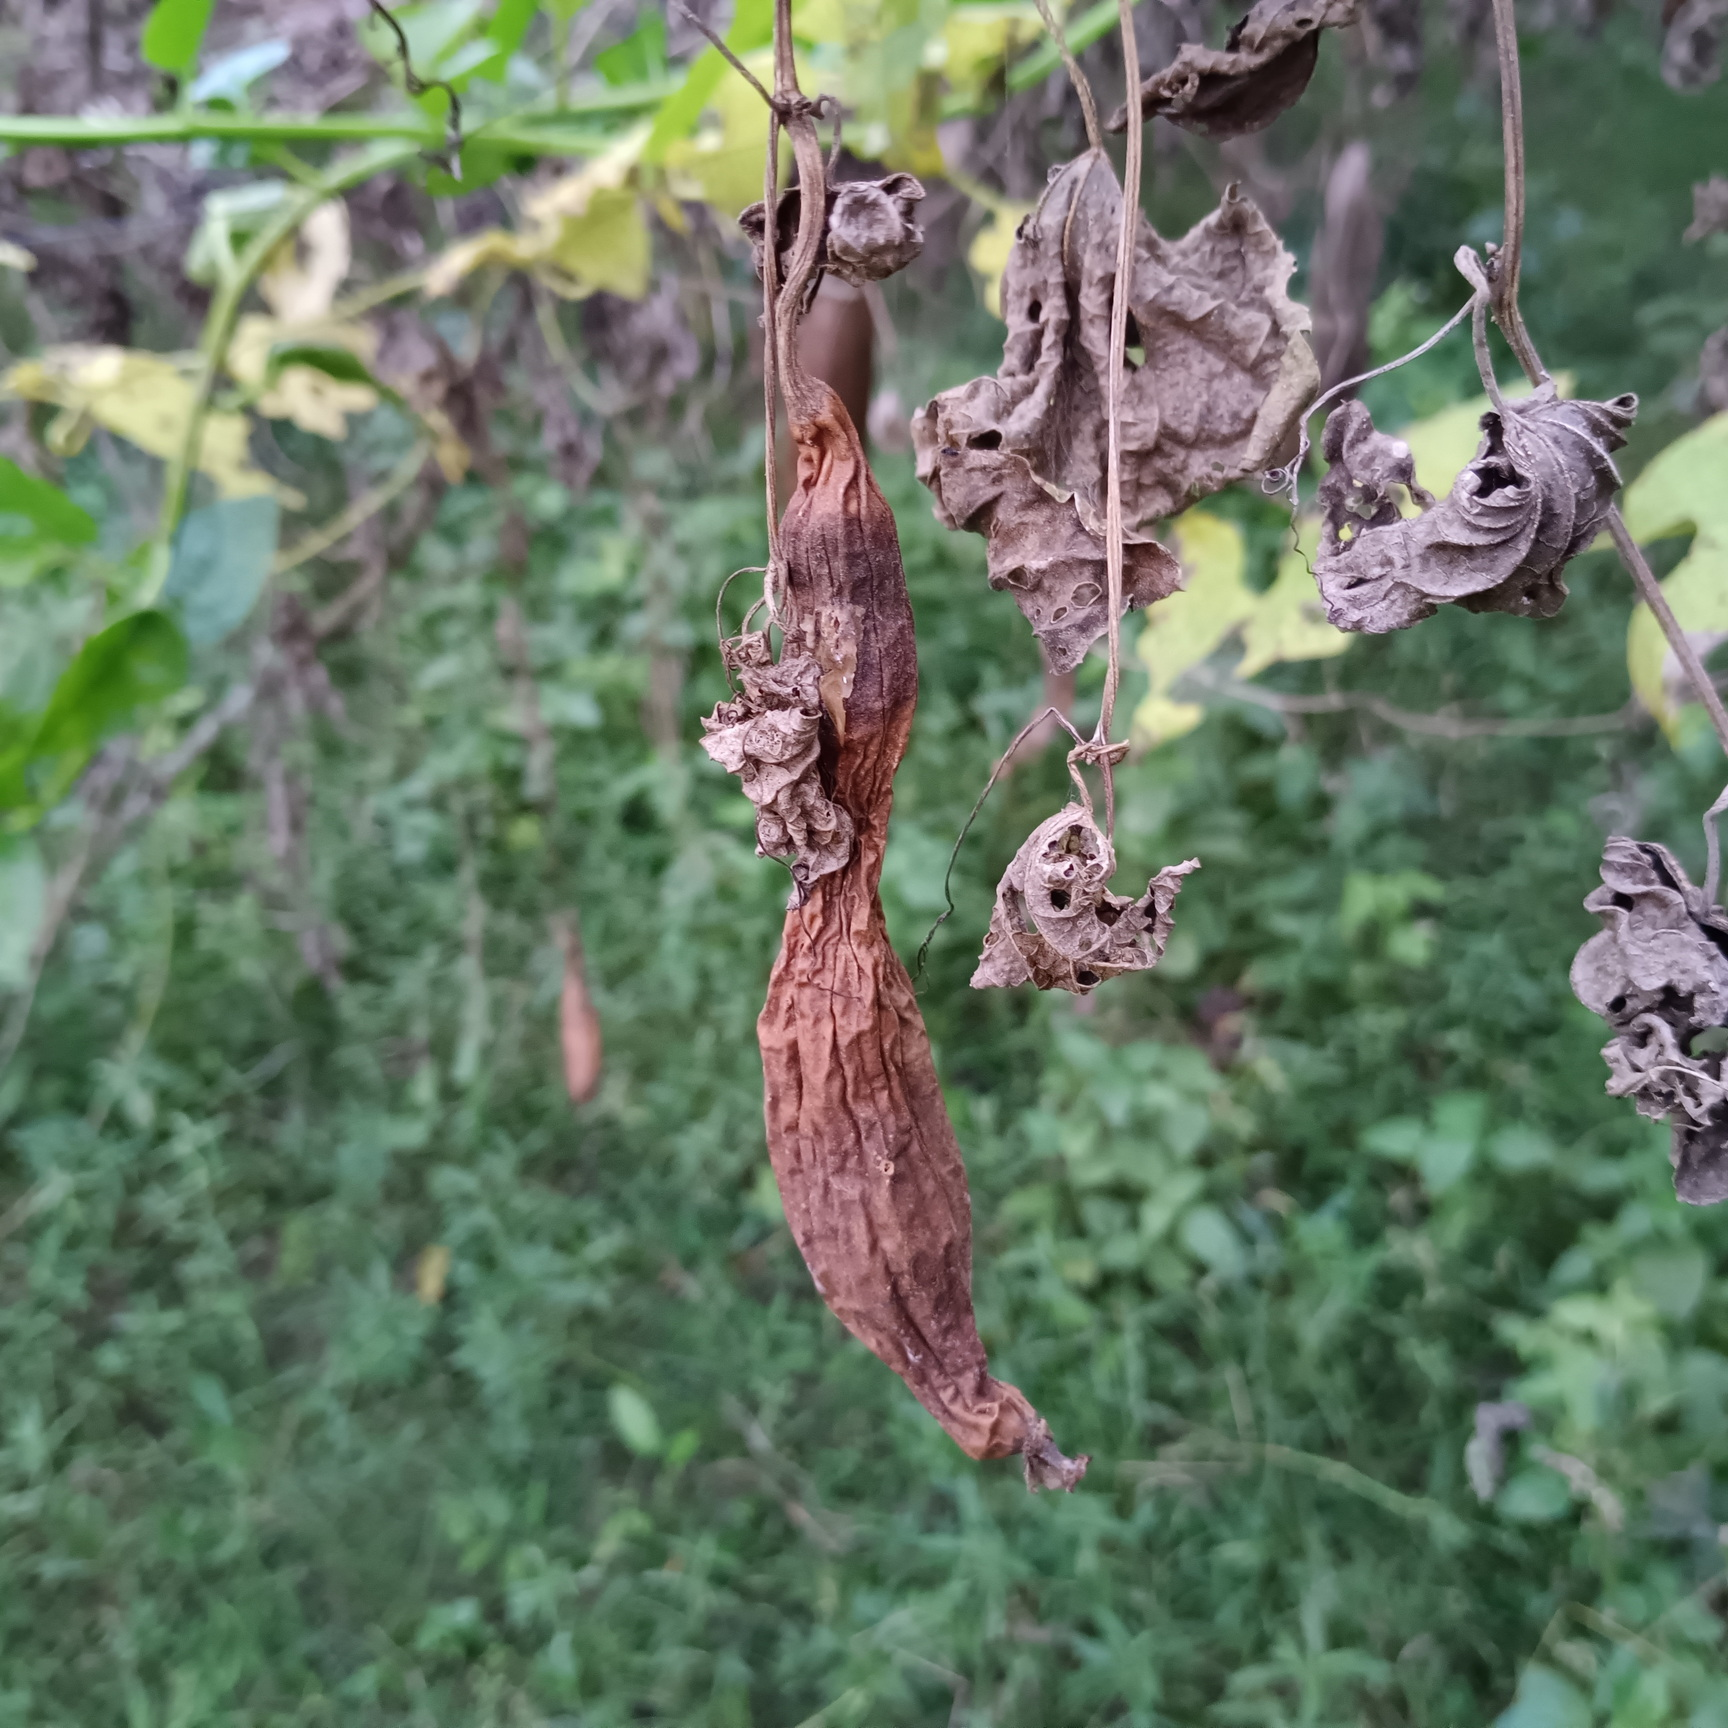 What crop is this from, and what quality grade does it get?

luffa, faulty
